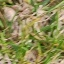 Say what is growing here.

grass
